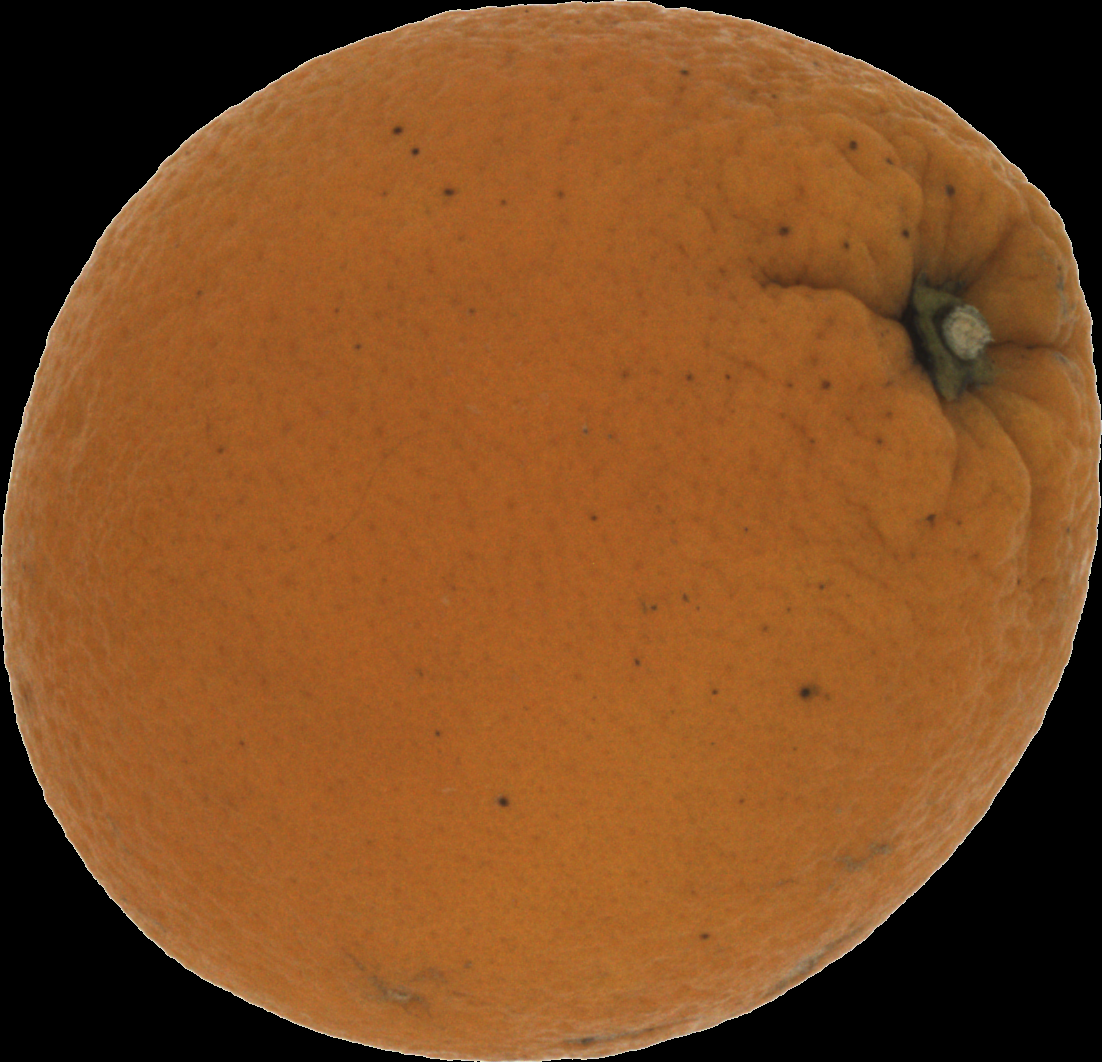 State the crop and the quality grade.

orange, bad
